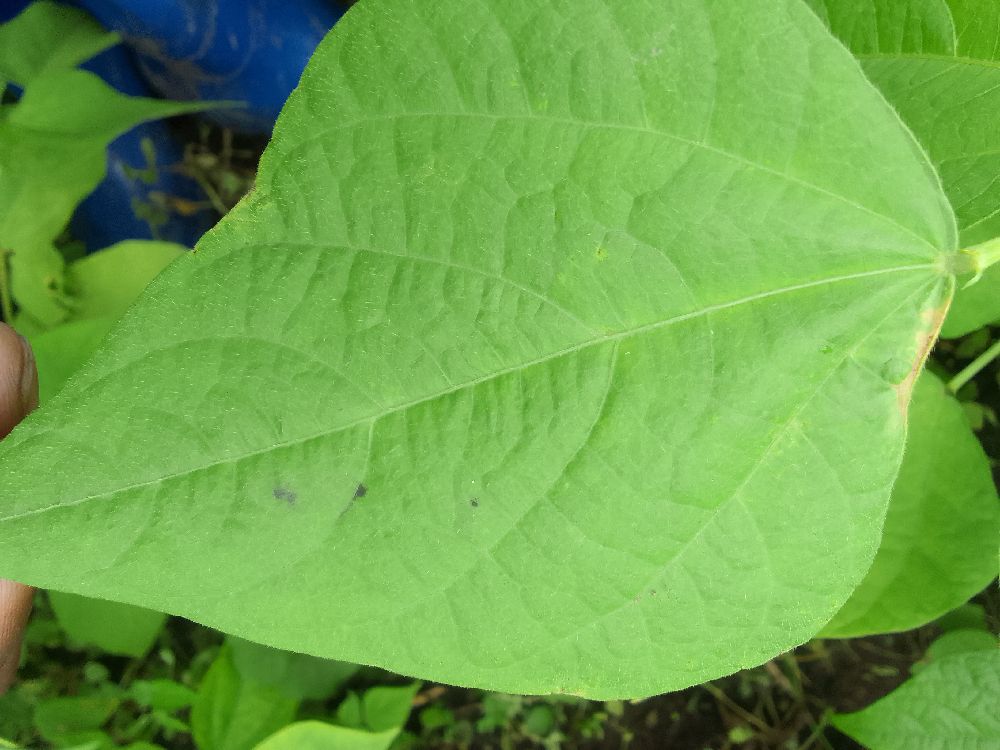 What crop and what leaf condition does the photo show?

common bean, healthy
